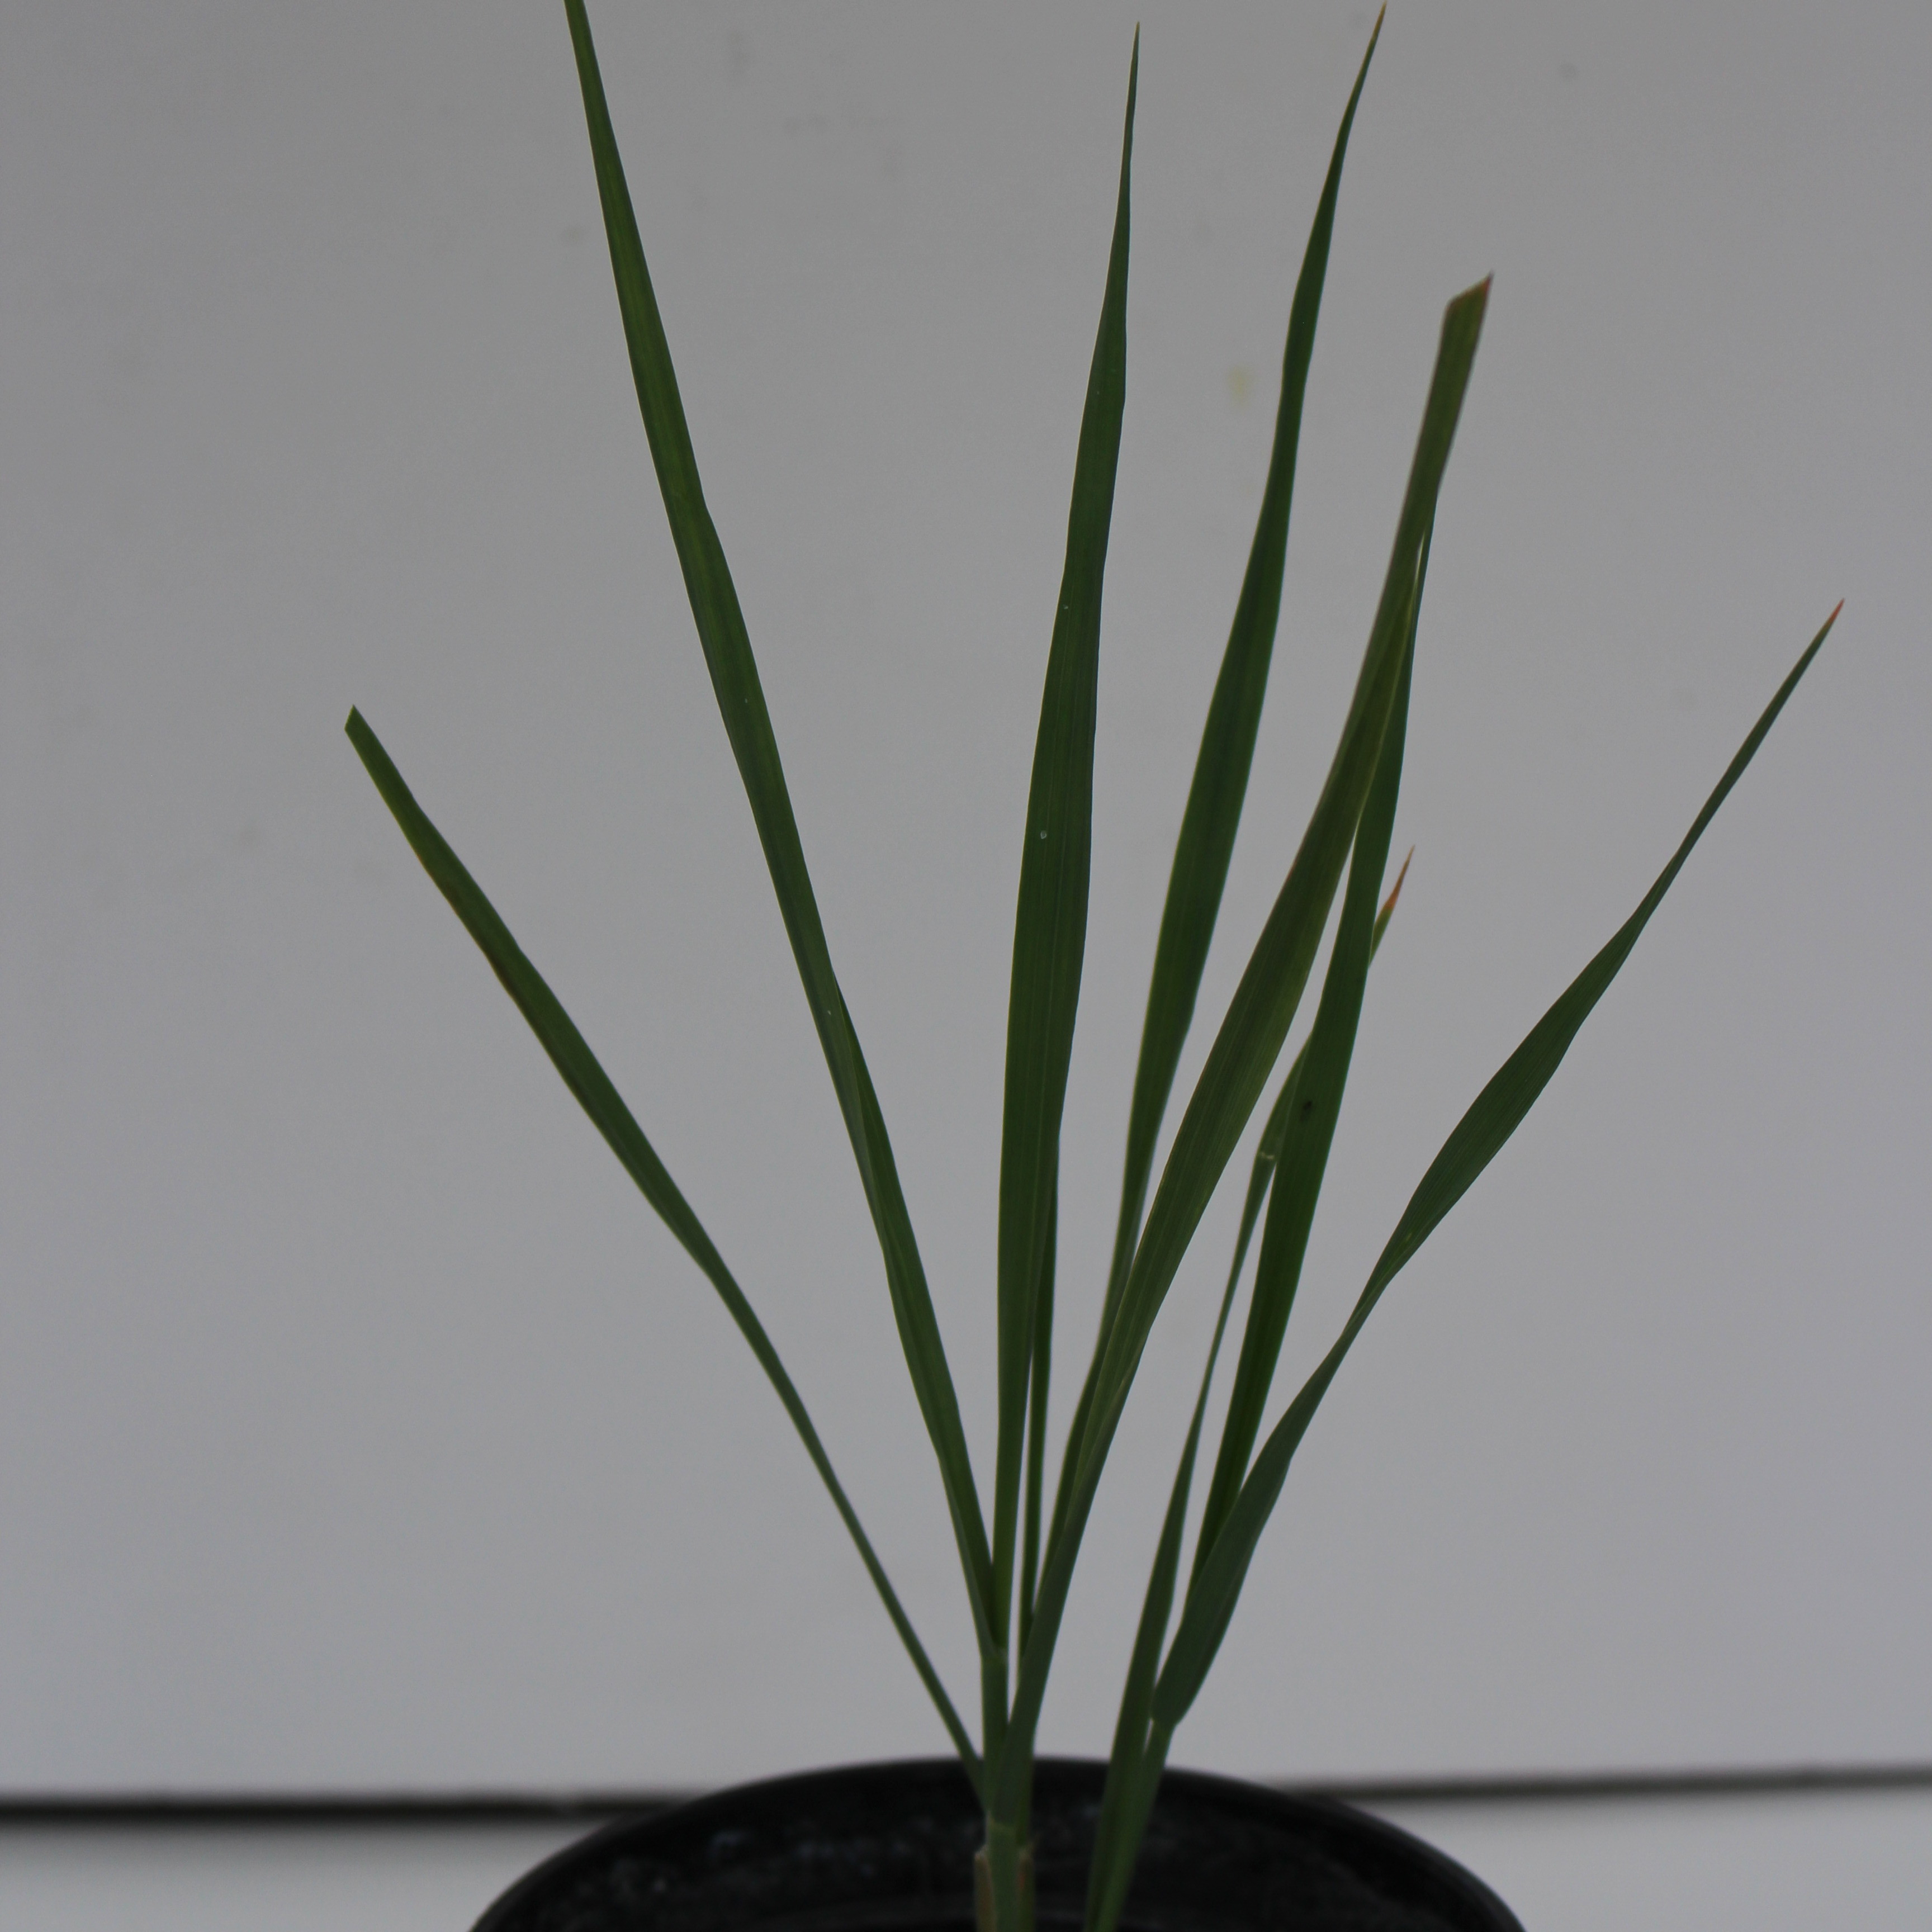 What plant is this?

Avena sterilis
